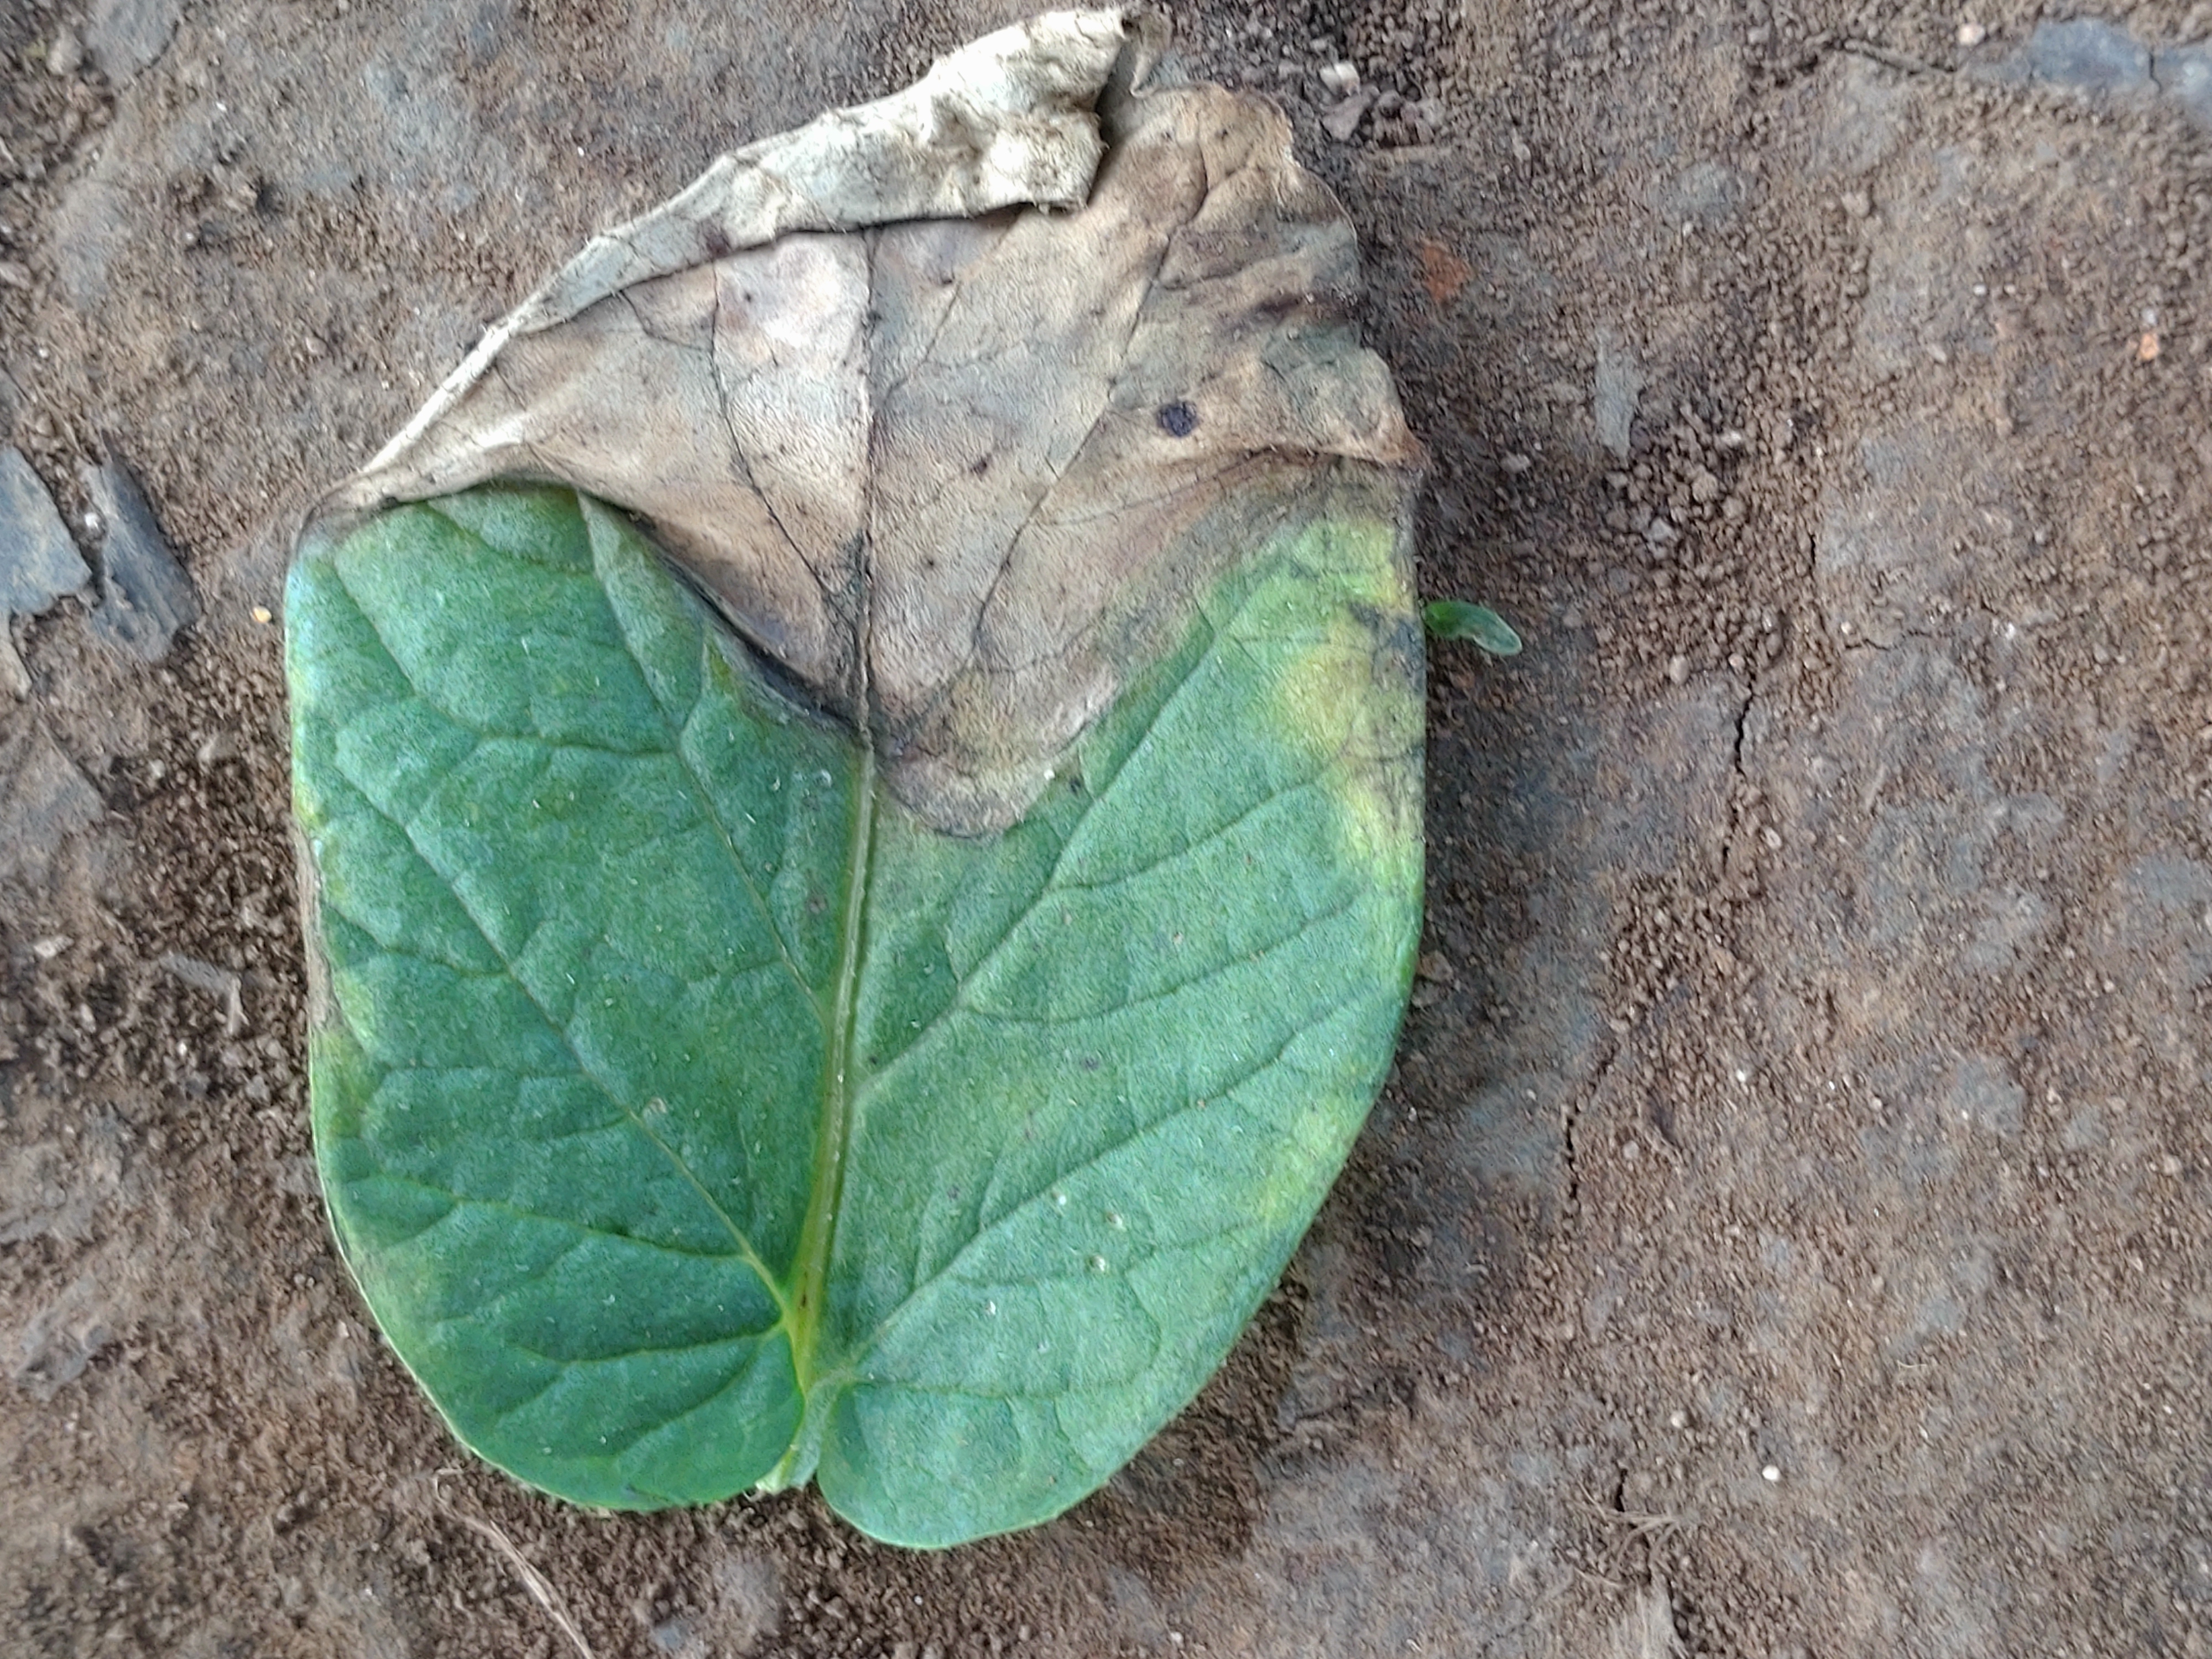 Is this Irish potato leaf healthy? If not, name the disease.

early blight
